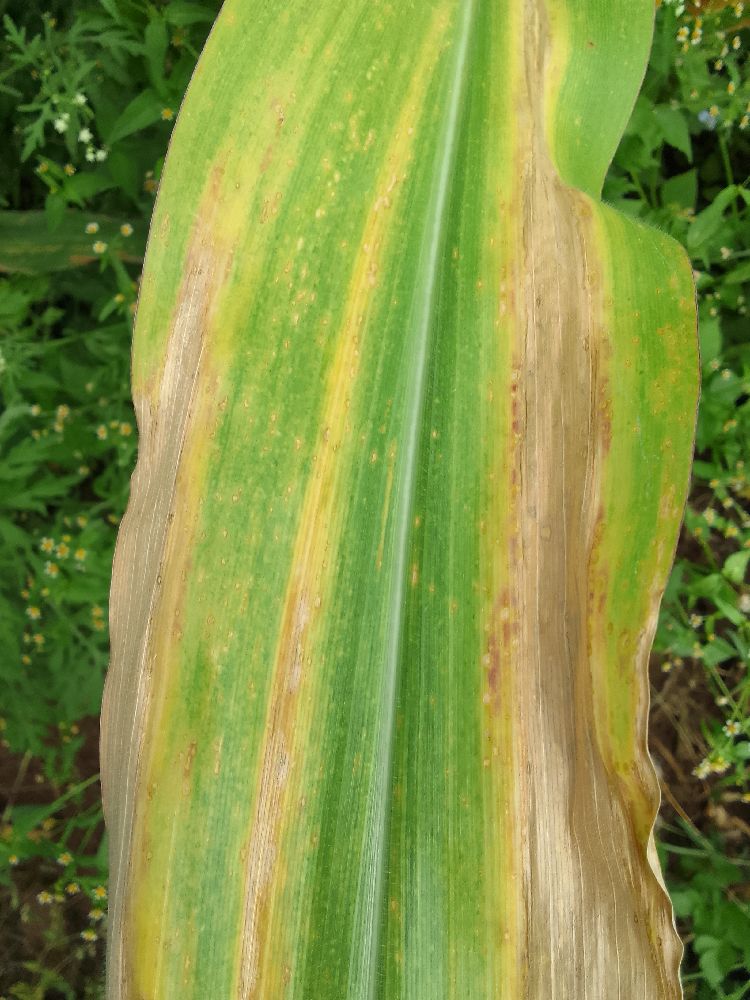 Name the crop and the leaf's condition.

maize, maize lethal necrosis
